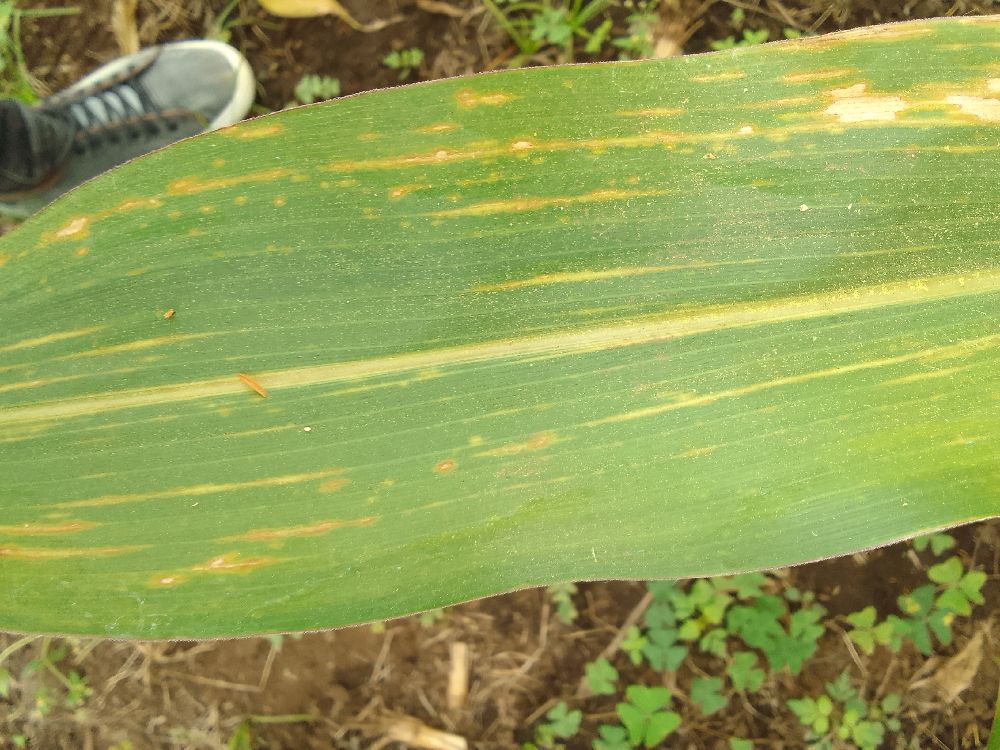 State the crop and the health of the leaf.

maize, maize lethal necrosis
